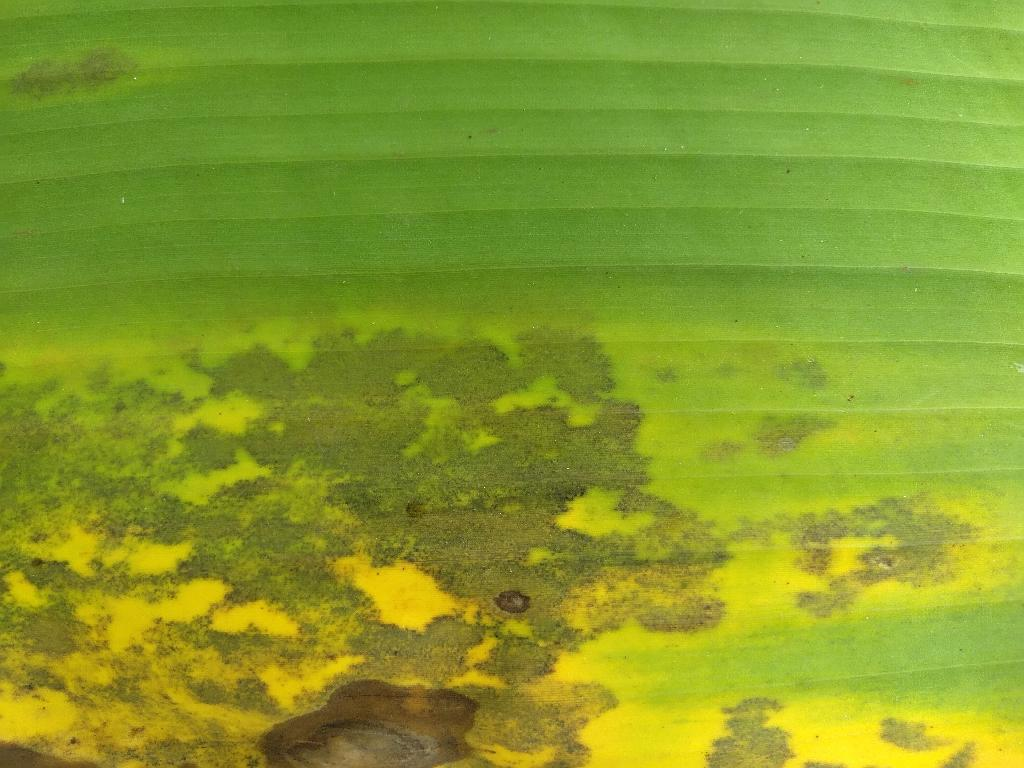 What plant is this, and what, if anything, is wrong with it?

banana, black sigatoka
